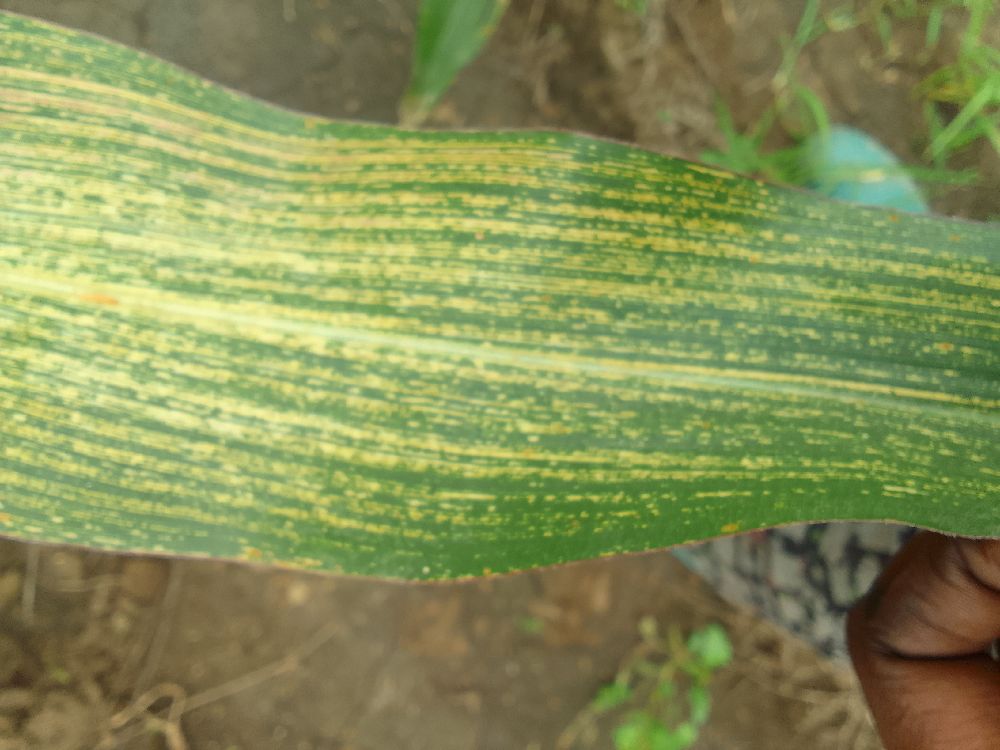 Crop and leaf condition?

maize, maize streak virus
